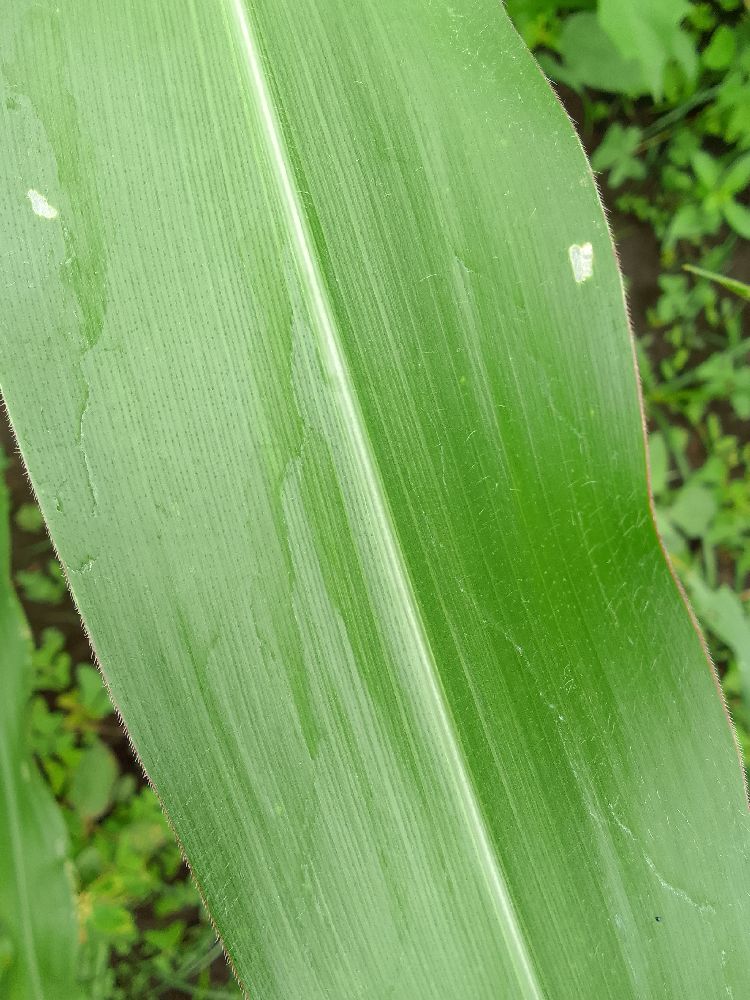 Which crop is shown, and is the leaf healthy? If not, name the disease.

maize, healthy
